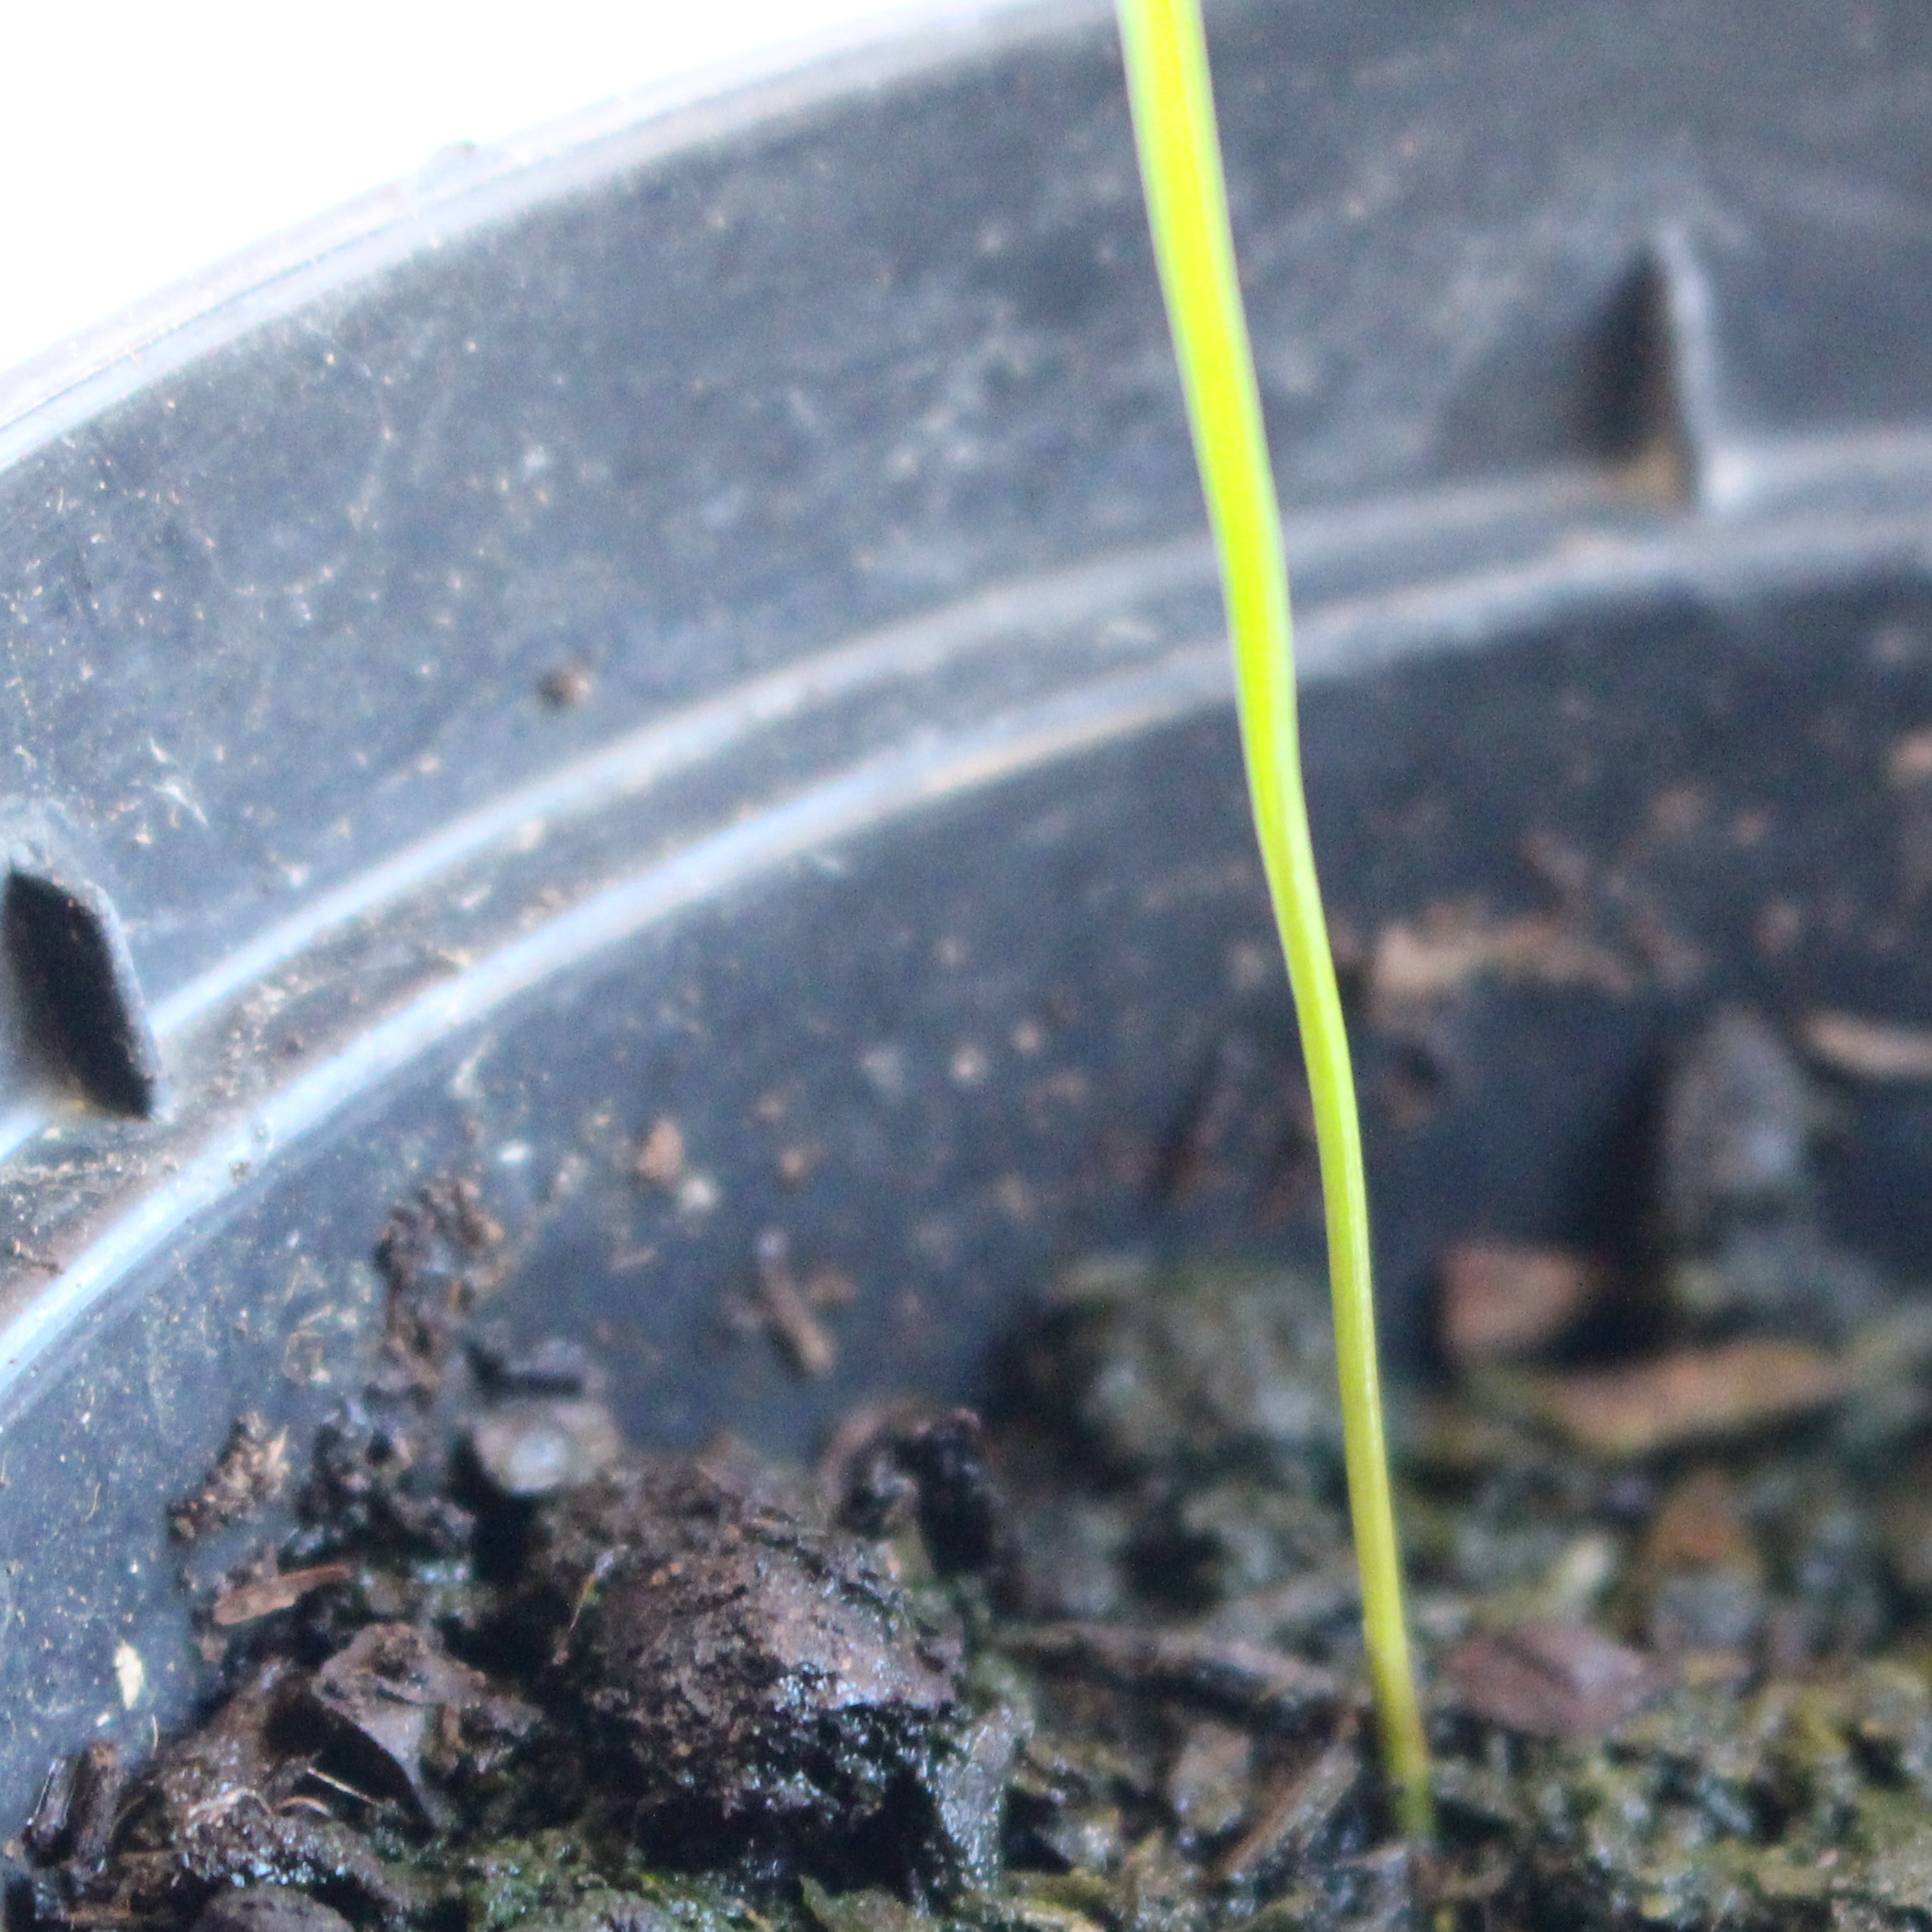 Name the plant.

Lolium multiflorum
